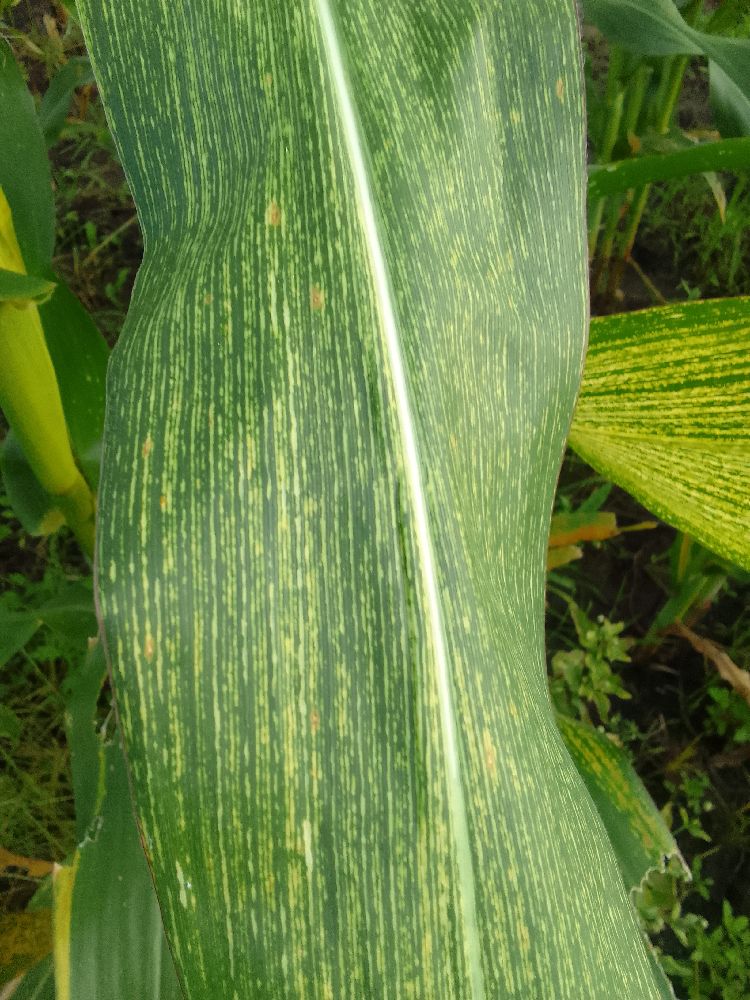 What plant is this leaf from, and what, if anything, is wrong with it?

maize, maize streak virus
